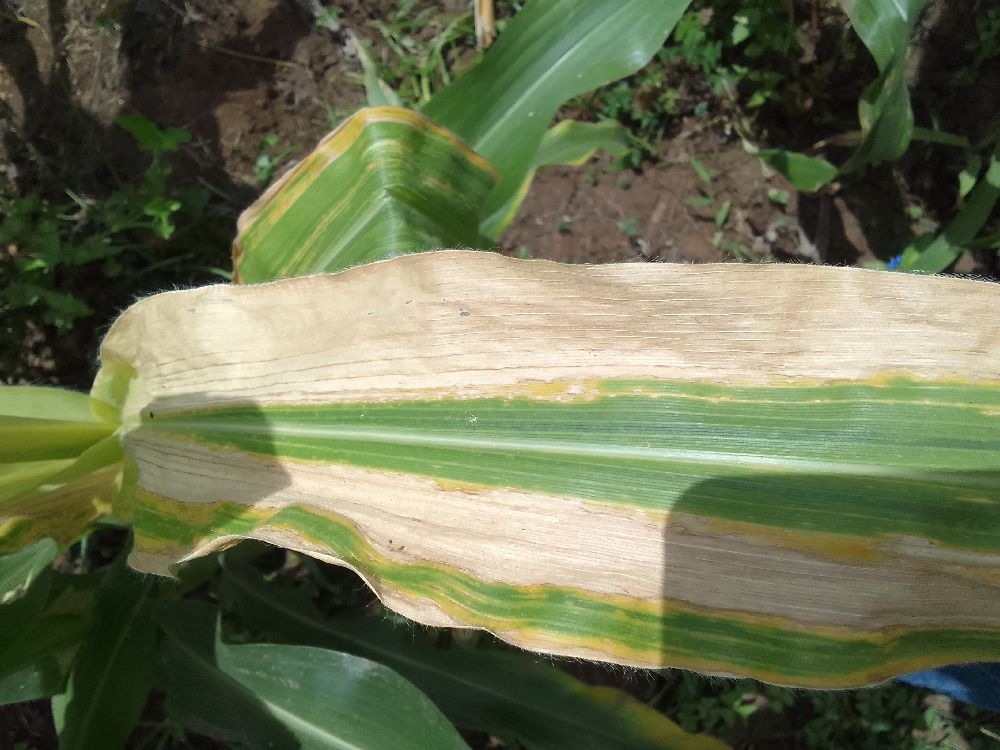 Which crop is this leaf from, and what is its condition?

maize, maize lethal necrosis
